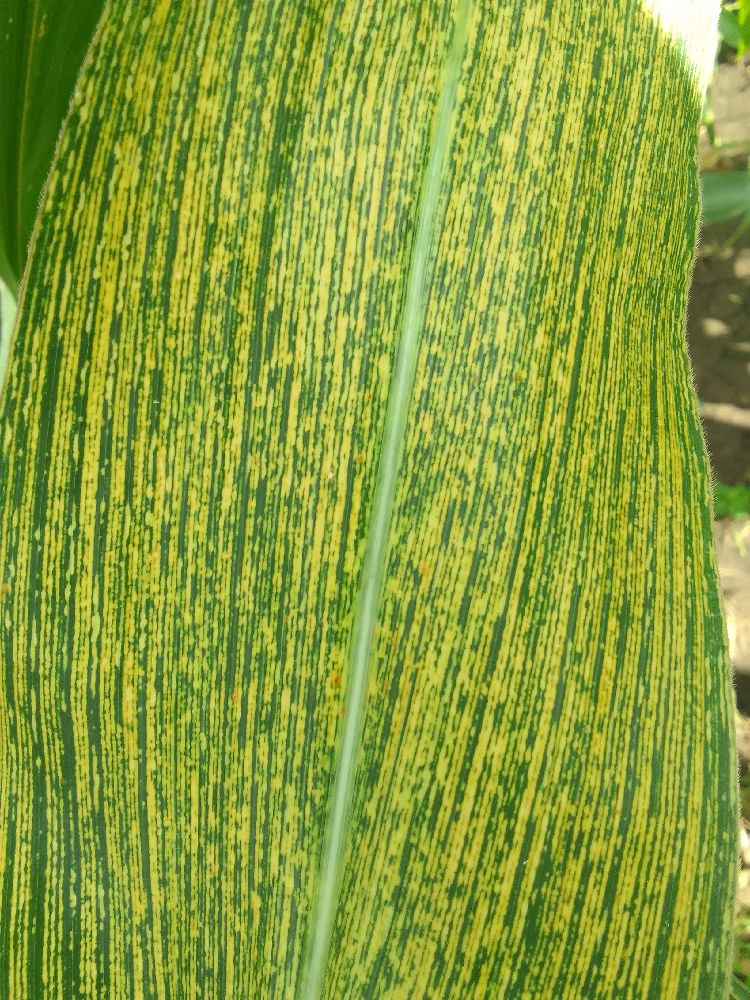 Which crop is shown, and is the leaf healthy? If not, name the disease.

maize, maize streak virus
